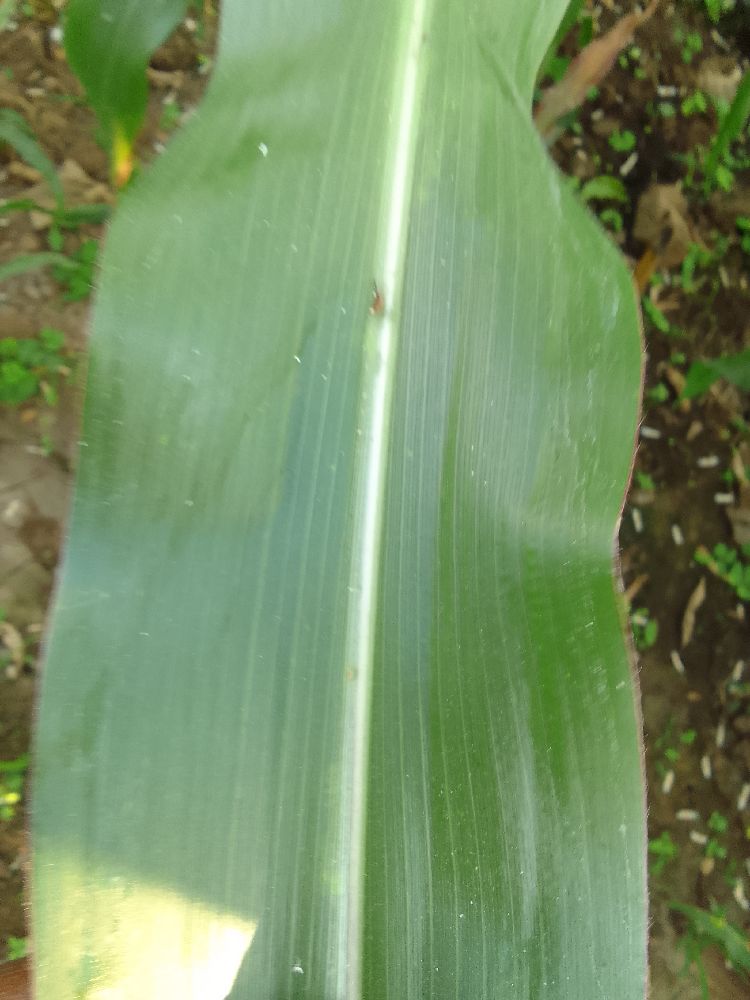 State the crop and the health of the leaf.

maize, healthy
